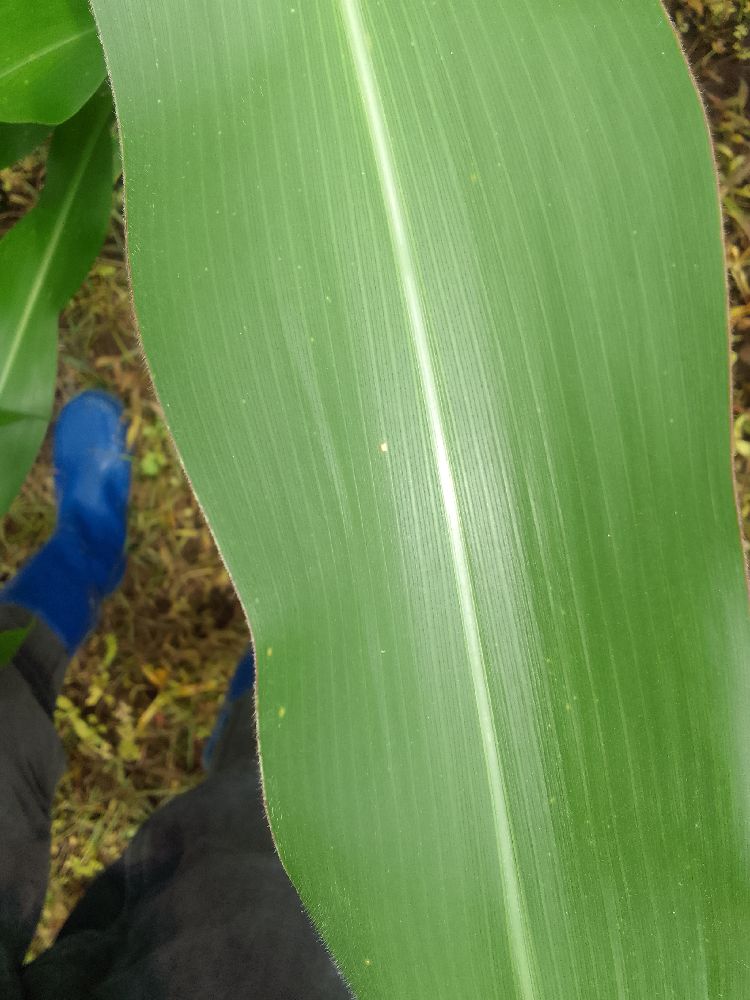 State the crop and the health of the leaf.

maize, healthy
